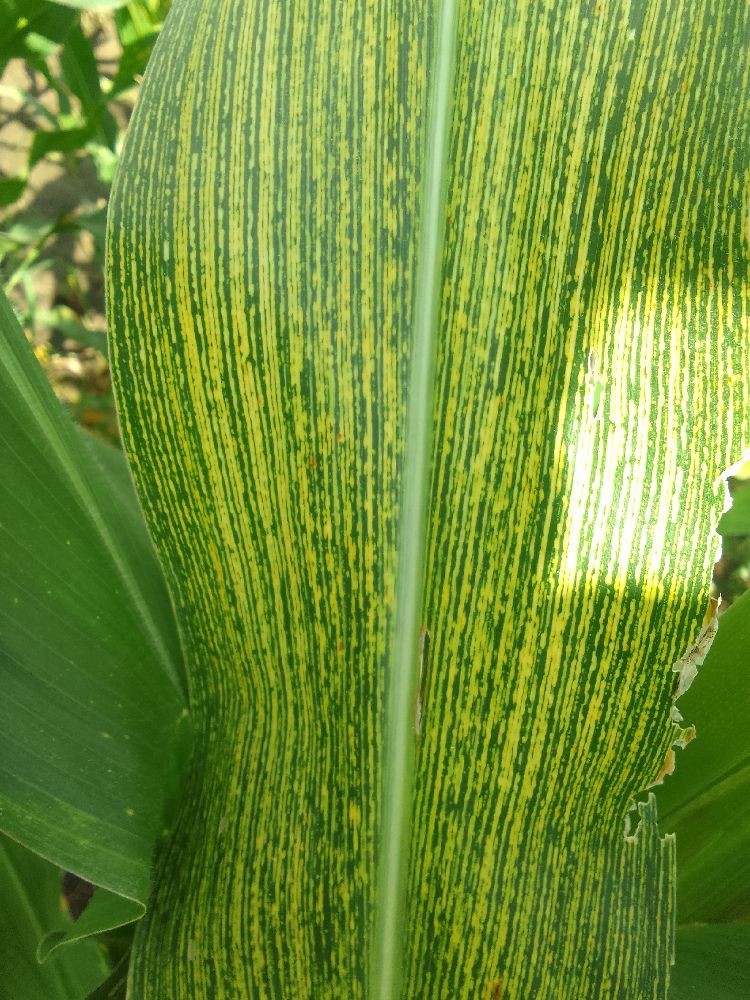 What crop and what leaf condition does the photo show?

maize, maize streak virus
